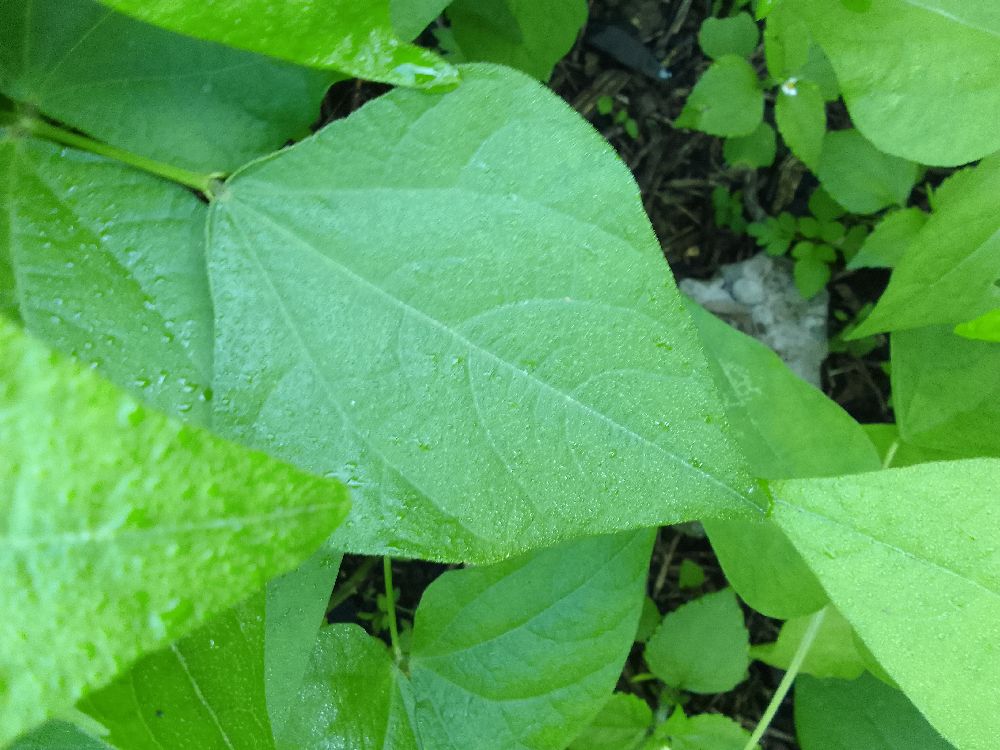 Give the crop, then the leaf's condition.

common bean, healthy
